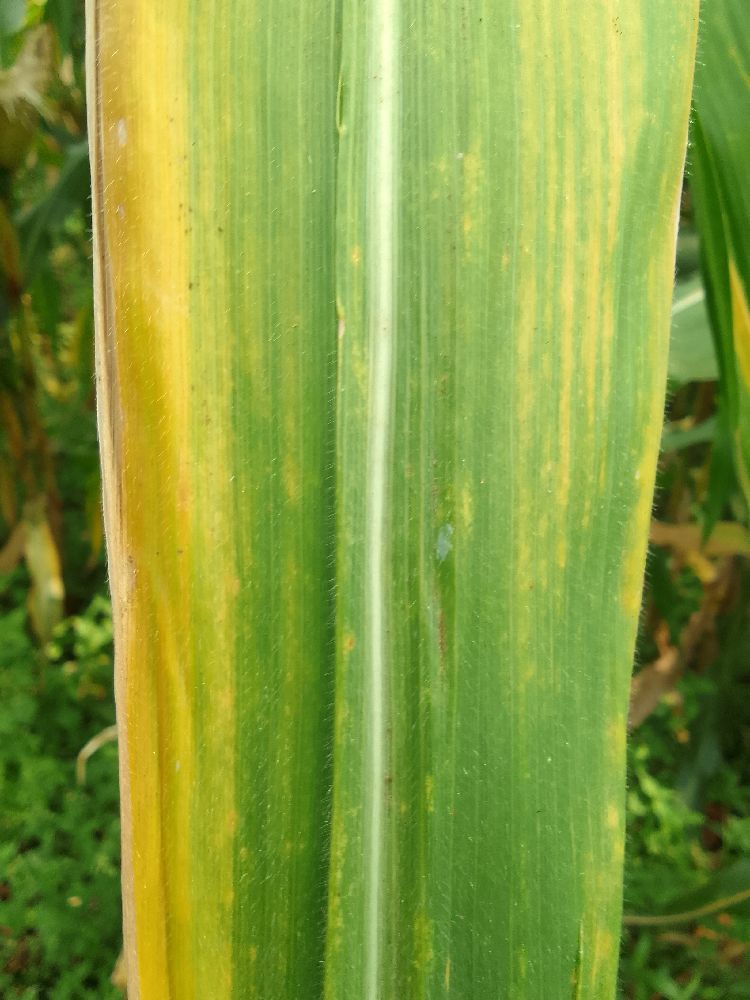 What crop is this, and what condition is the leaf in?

maize, maize lethal necrosis
